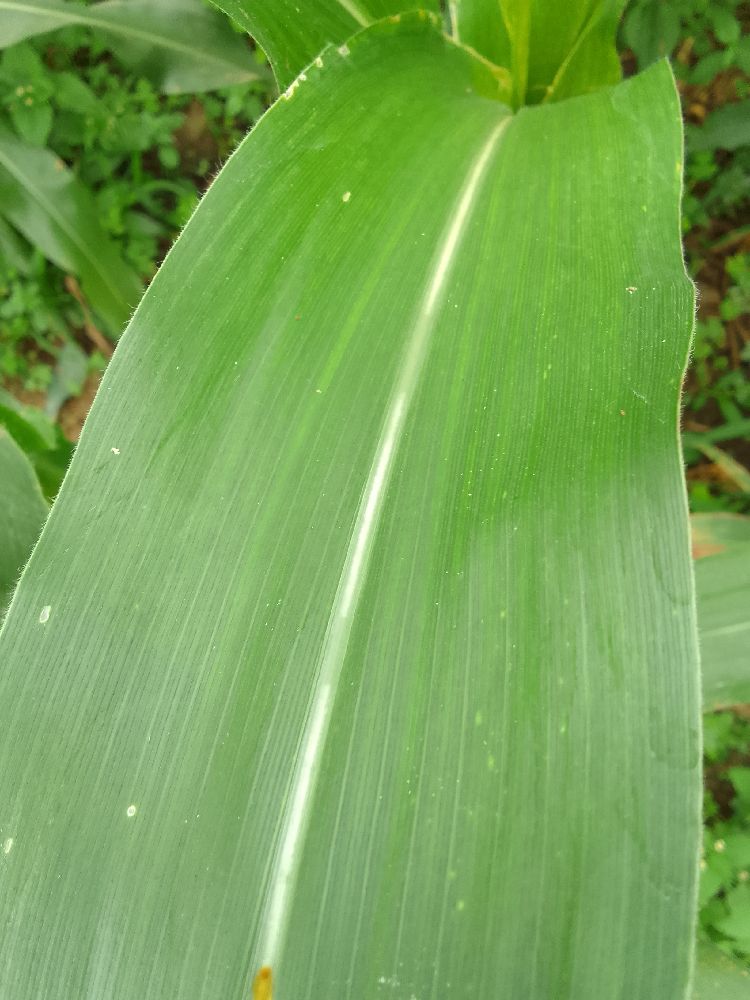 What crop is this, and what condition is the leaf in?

maize, healthy
